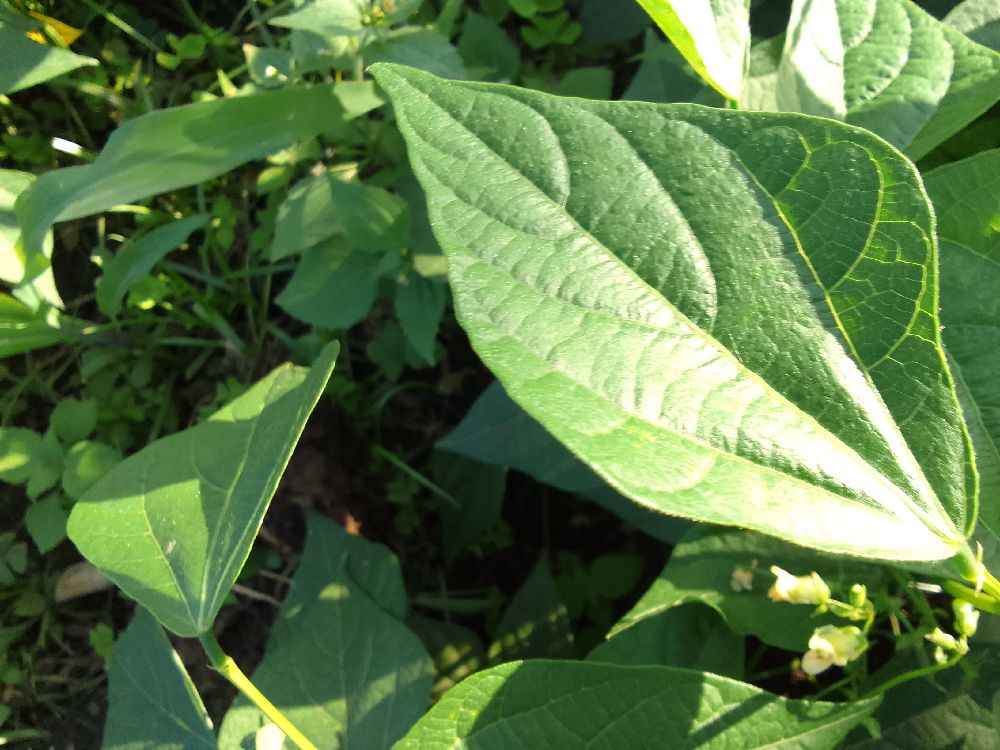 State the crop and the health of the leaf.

common bean, healthy
